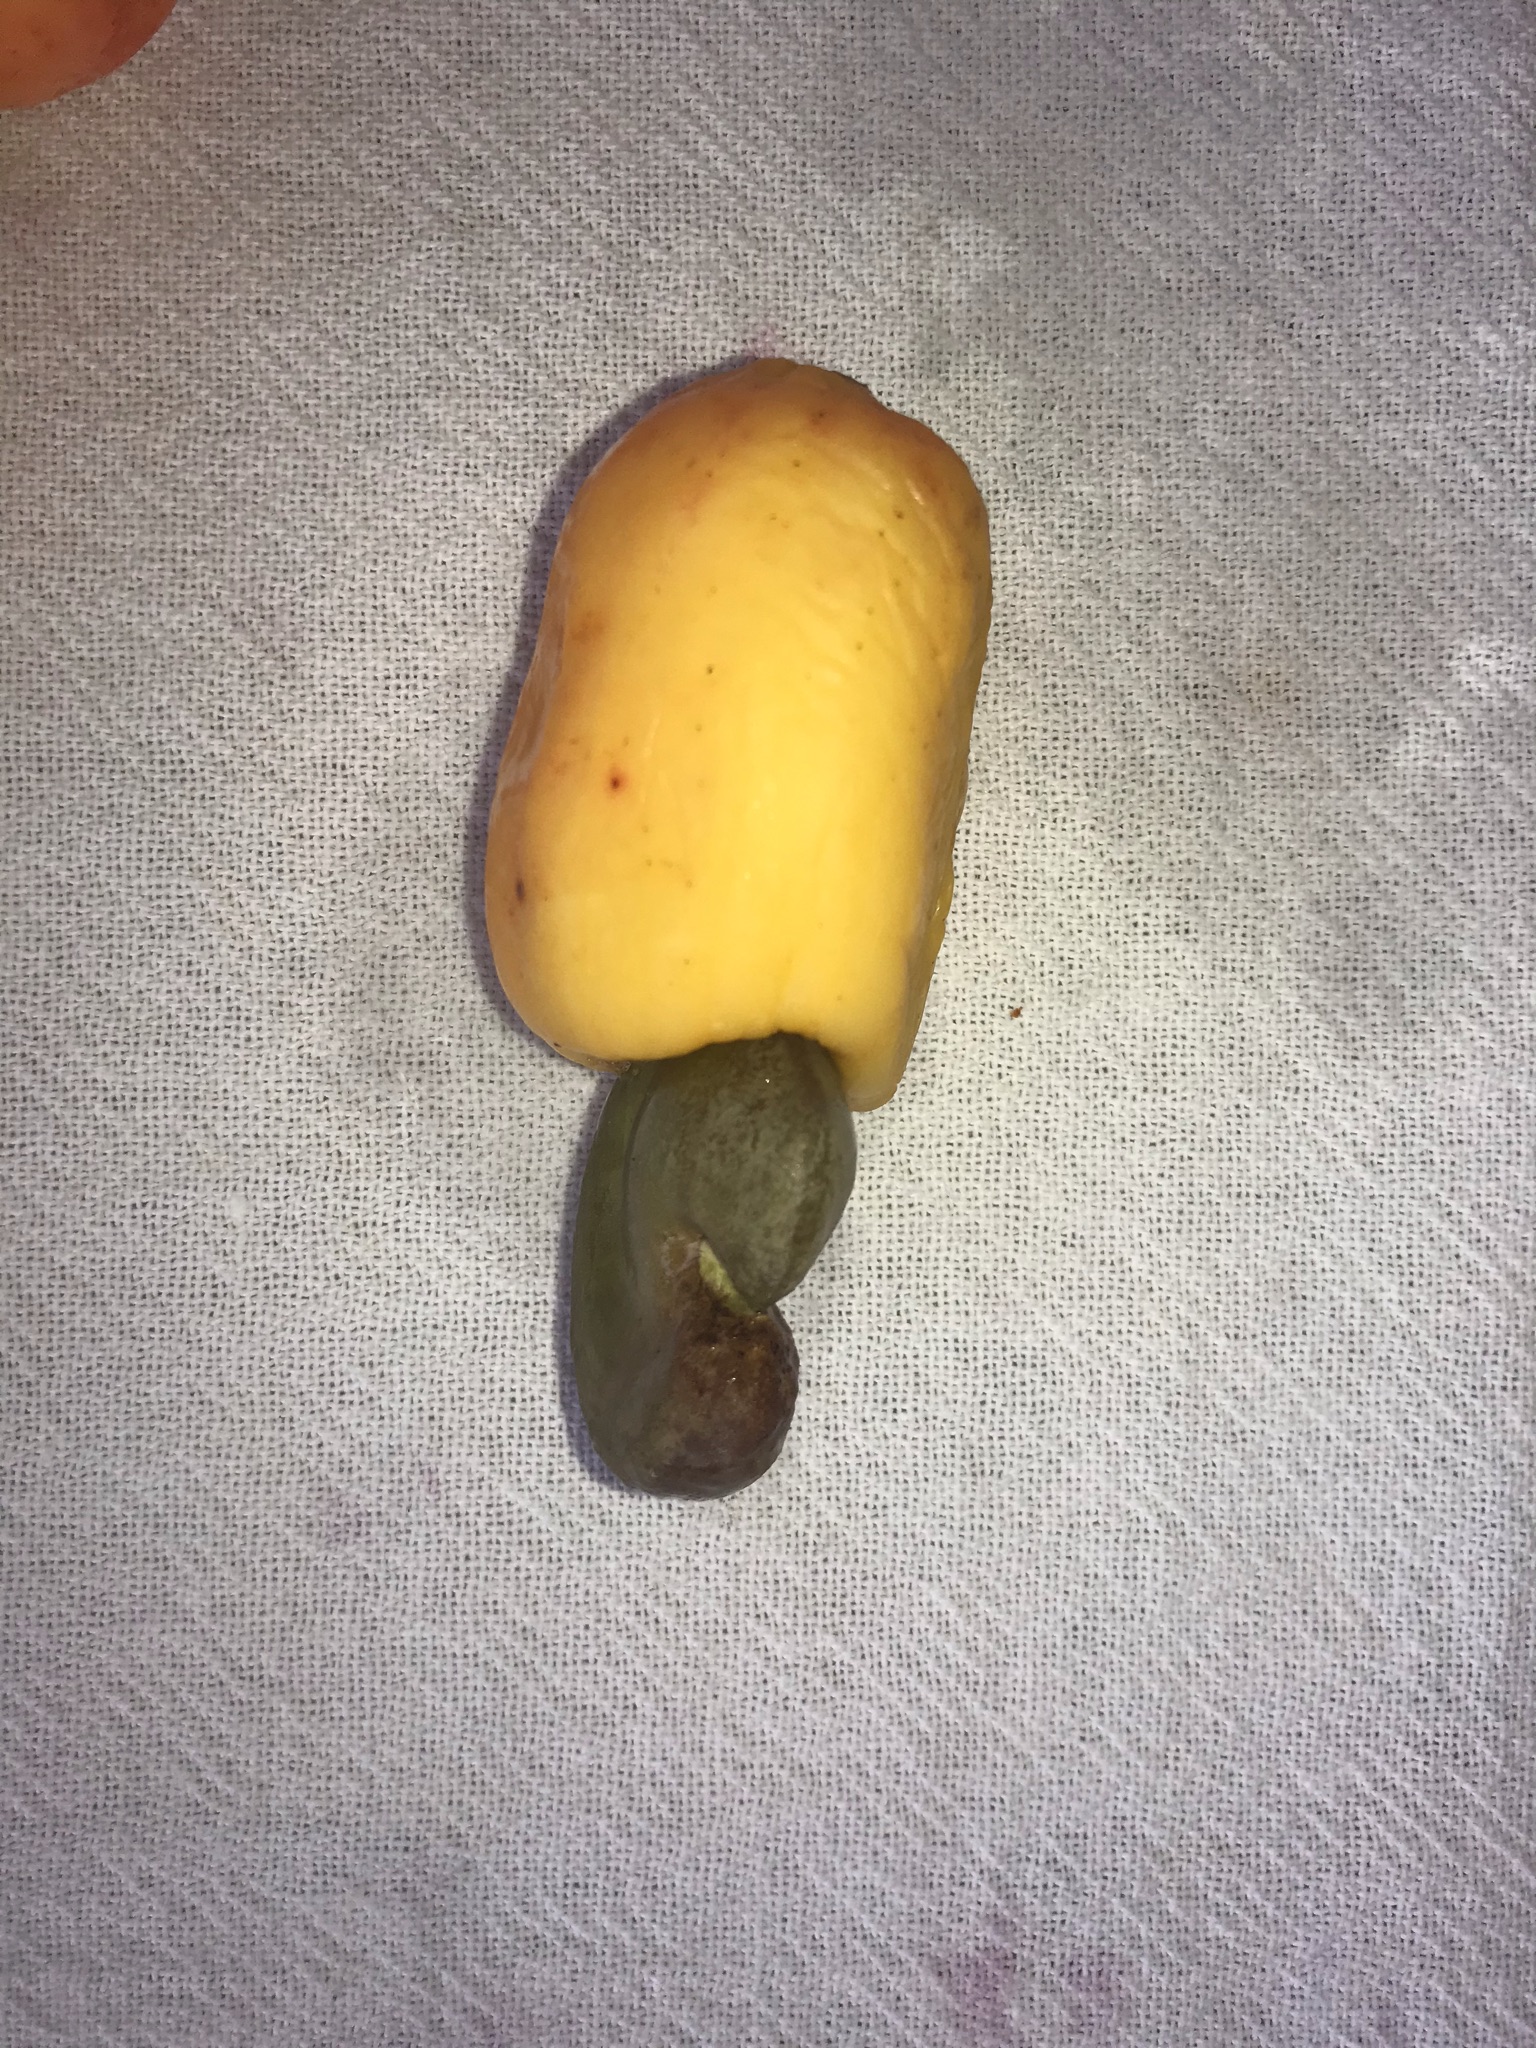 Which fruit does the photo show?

caju amarelo
